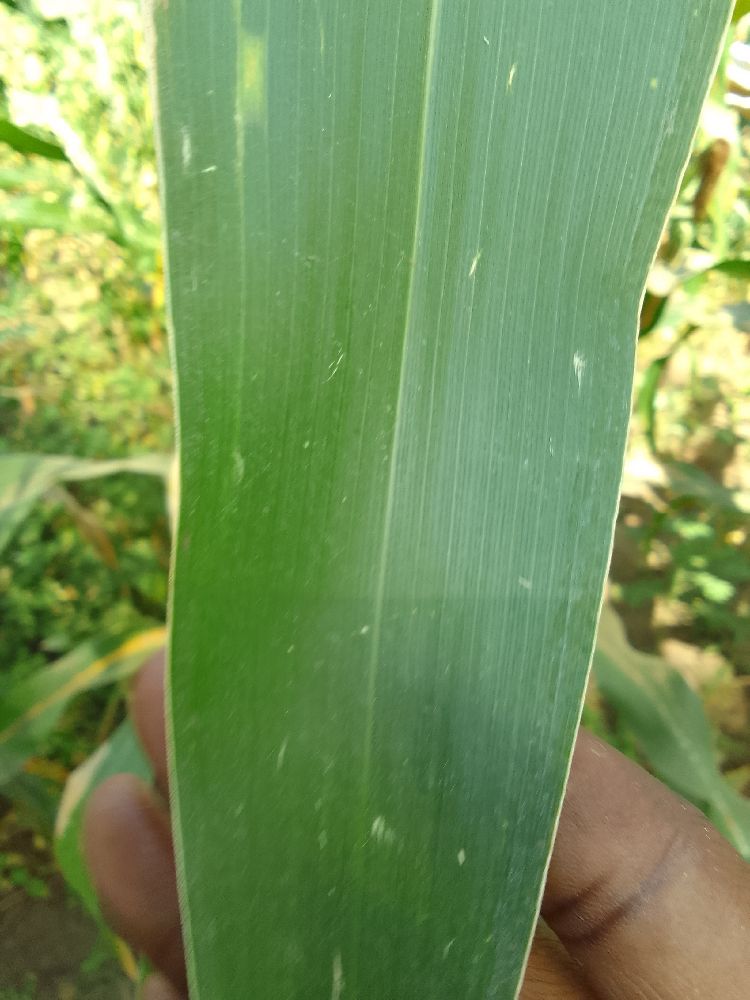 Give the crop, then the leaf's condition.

maize, healthy
